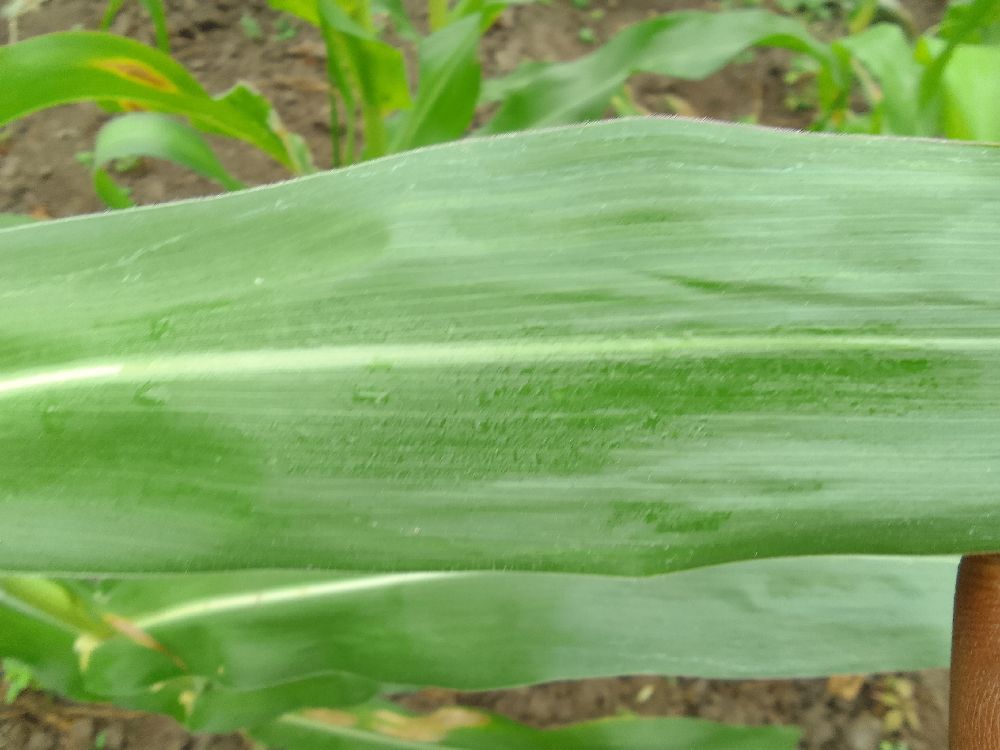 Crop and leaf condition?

maize, healthy
